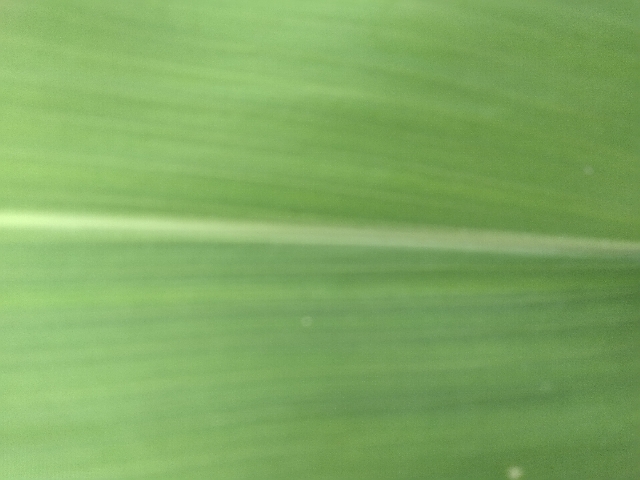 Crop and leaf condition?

maize, healthy
